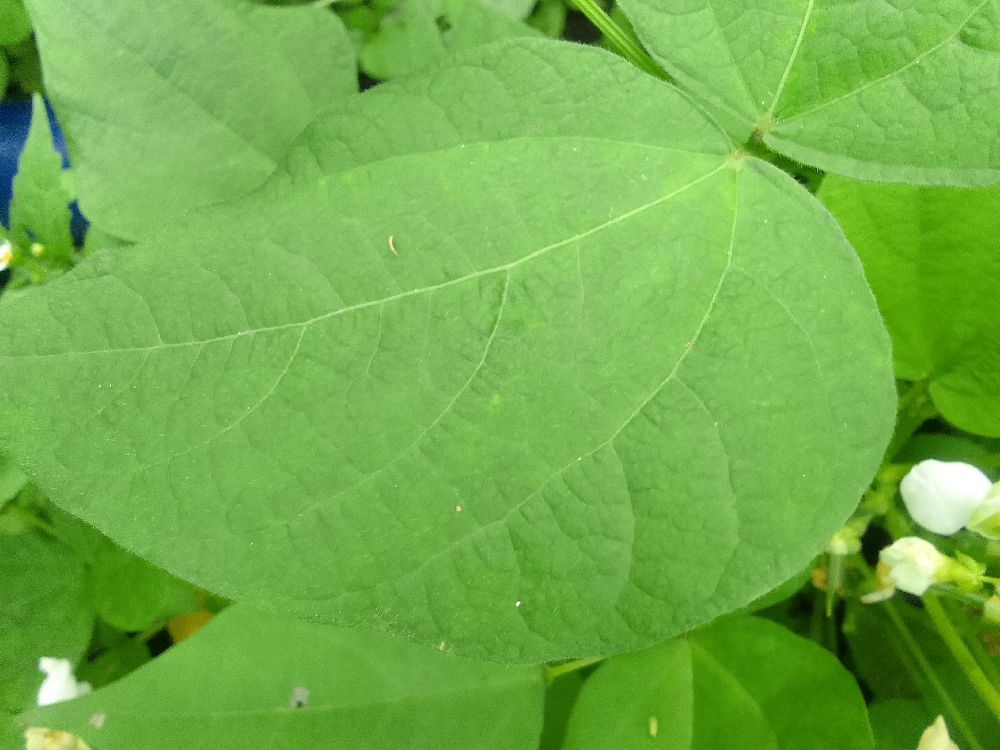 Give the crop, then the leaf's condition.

common bean, healthy
